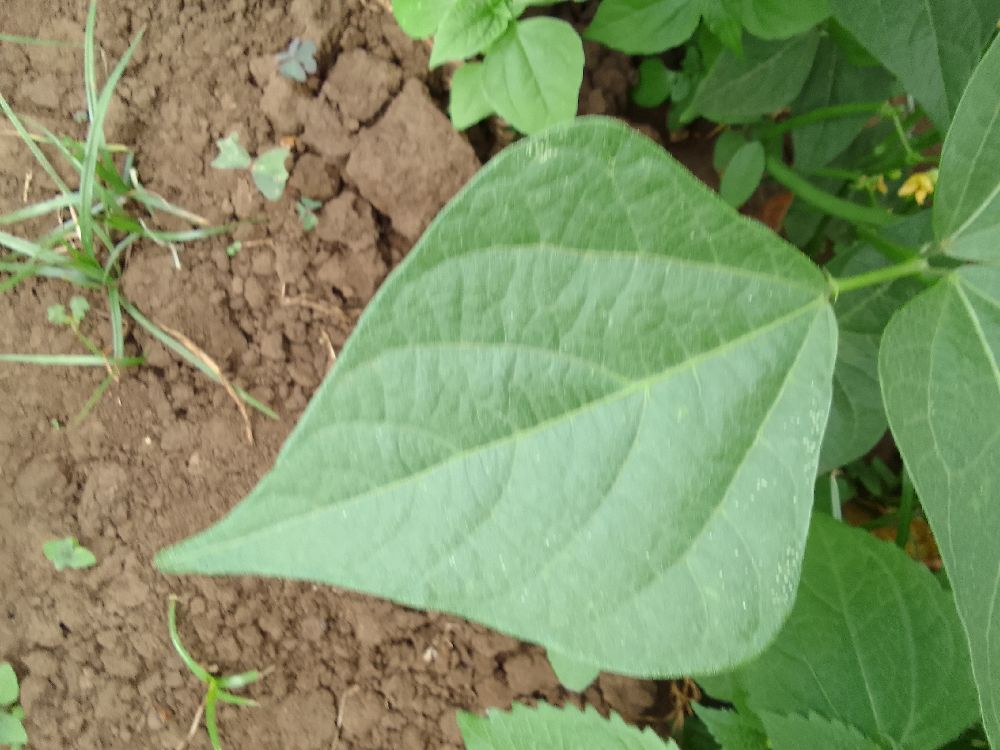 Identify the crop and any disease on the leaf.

common bean, healthy
